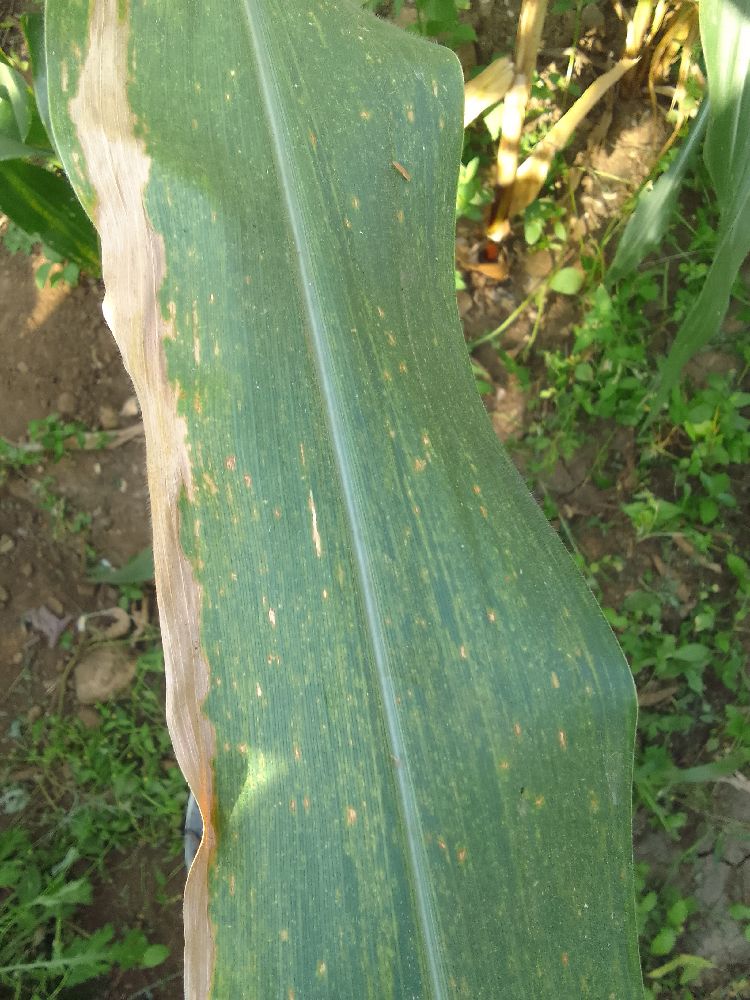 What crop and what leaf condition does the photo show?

maize, maize lethal necrosis
